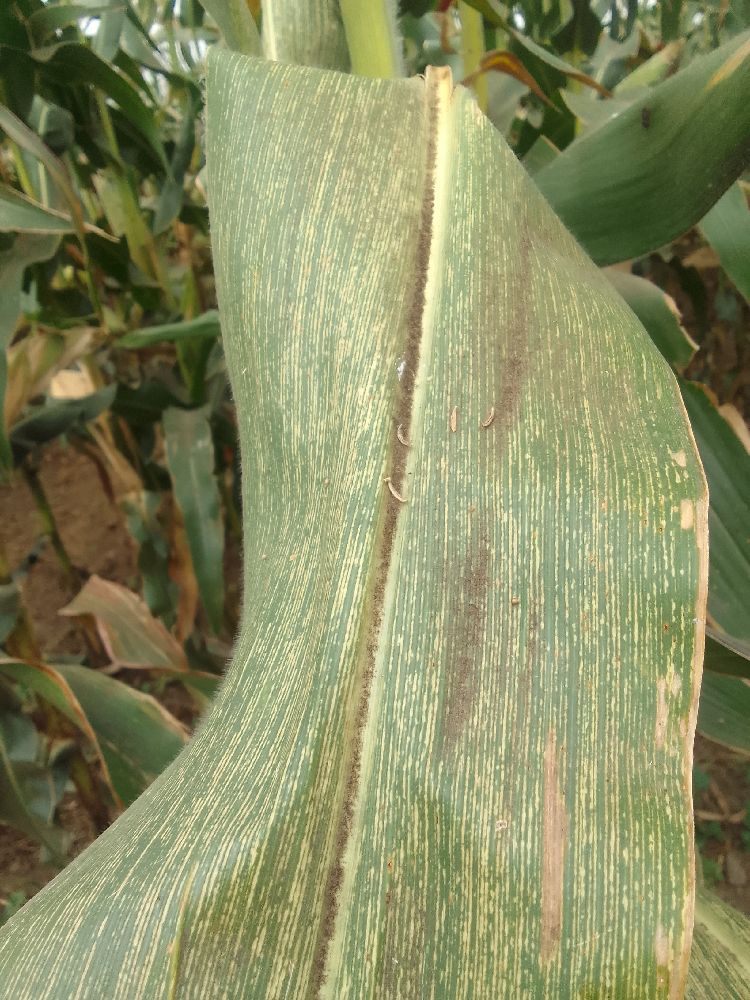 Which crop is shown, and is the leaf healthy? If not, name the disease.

maize, maize streak virus
